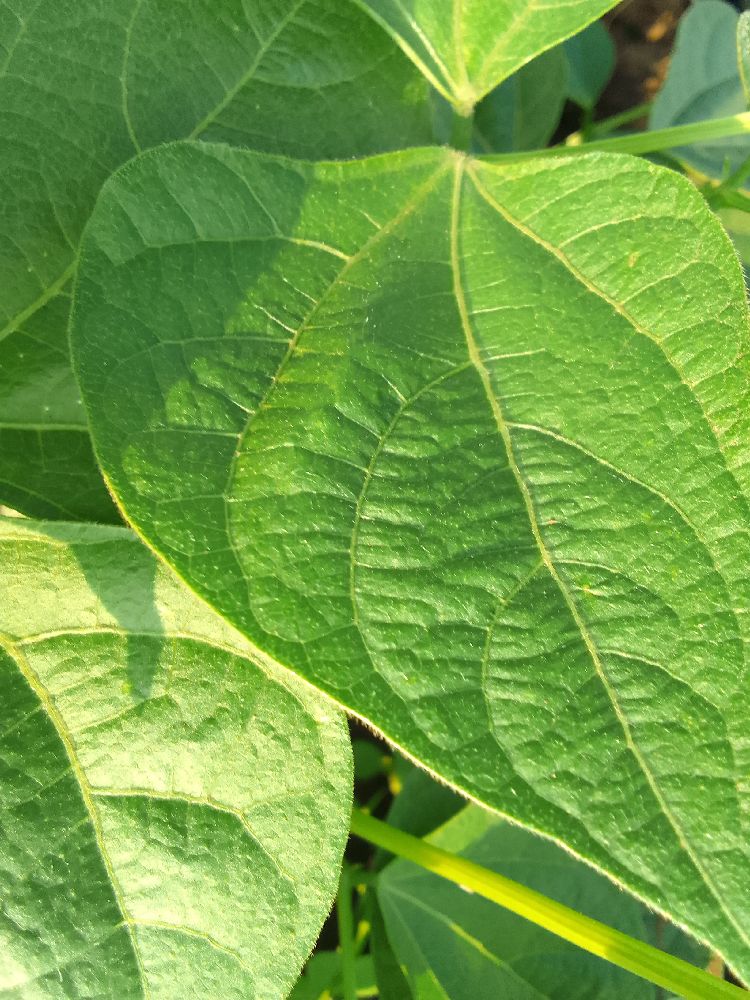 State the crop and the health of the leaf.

common bean, healthy
